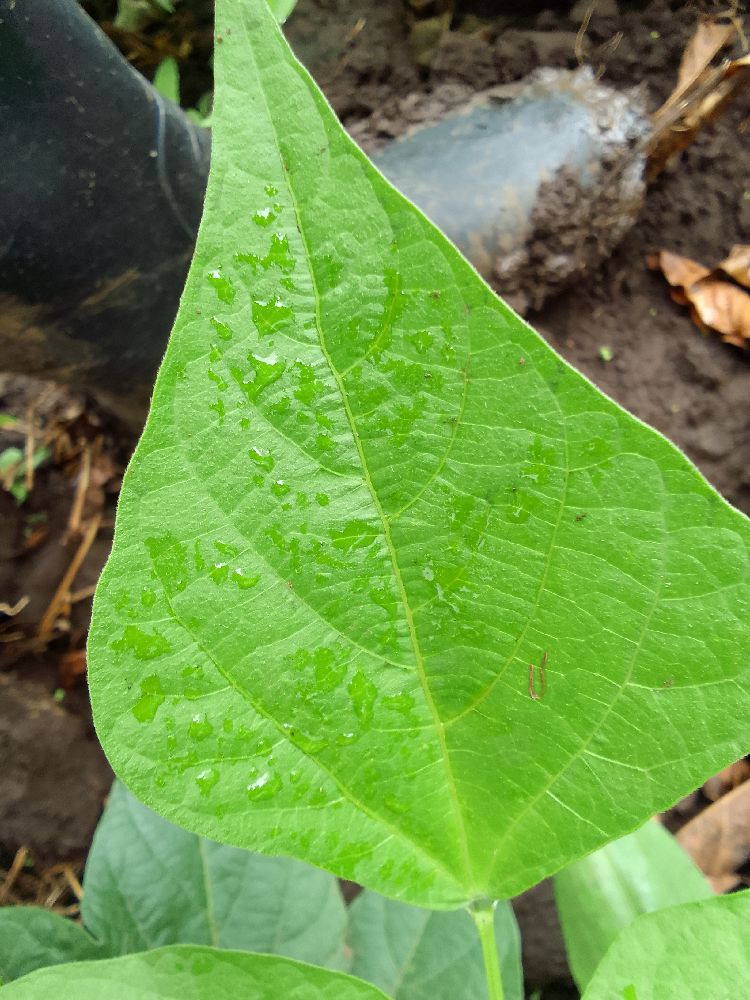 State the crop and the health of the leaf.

common bean, healthy
